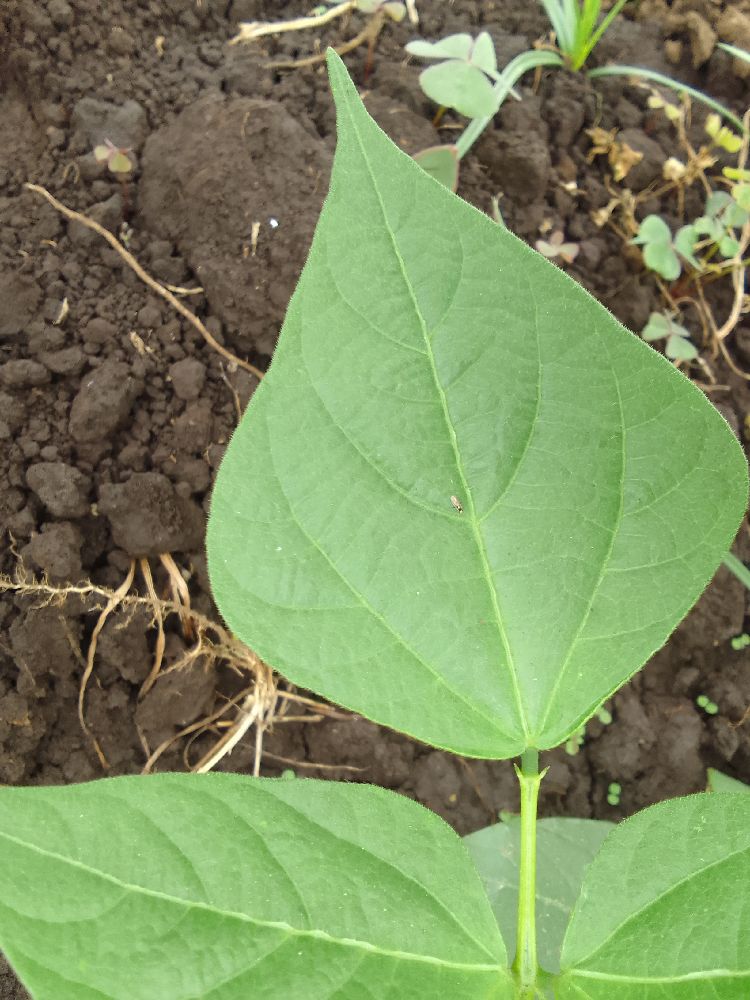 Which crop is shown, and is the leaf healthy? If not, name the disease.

common bean, healthy
